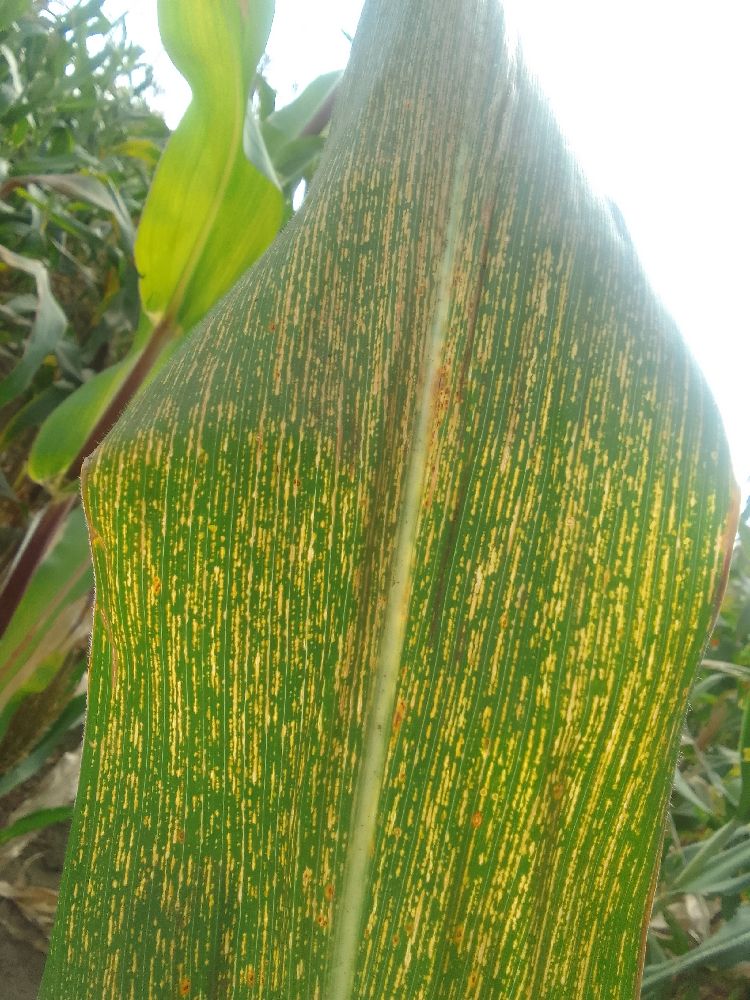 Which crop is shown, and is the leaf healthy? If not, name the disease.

maize, maize streak virus
